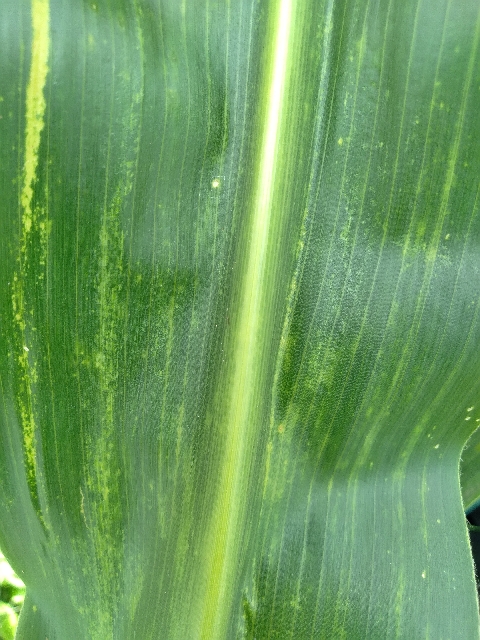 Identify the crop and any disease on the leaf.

maize, maize lethal necrosis
